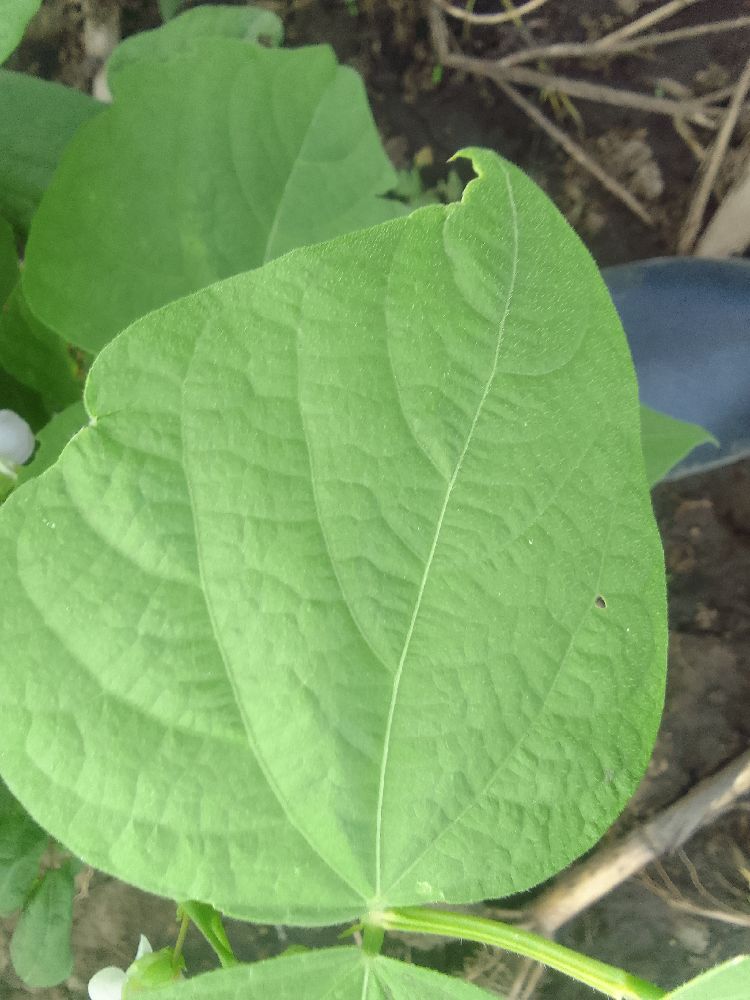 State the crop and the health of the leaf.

common bean, healthy
